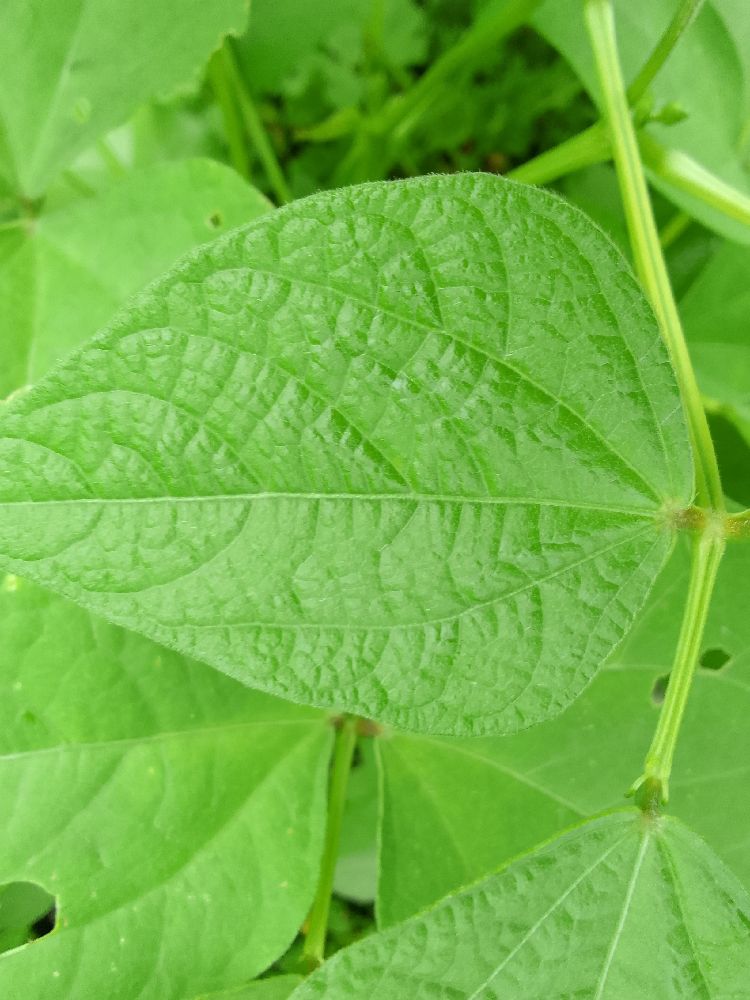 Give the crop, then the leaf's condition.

common bean, healthy
